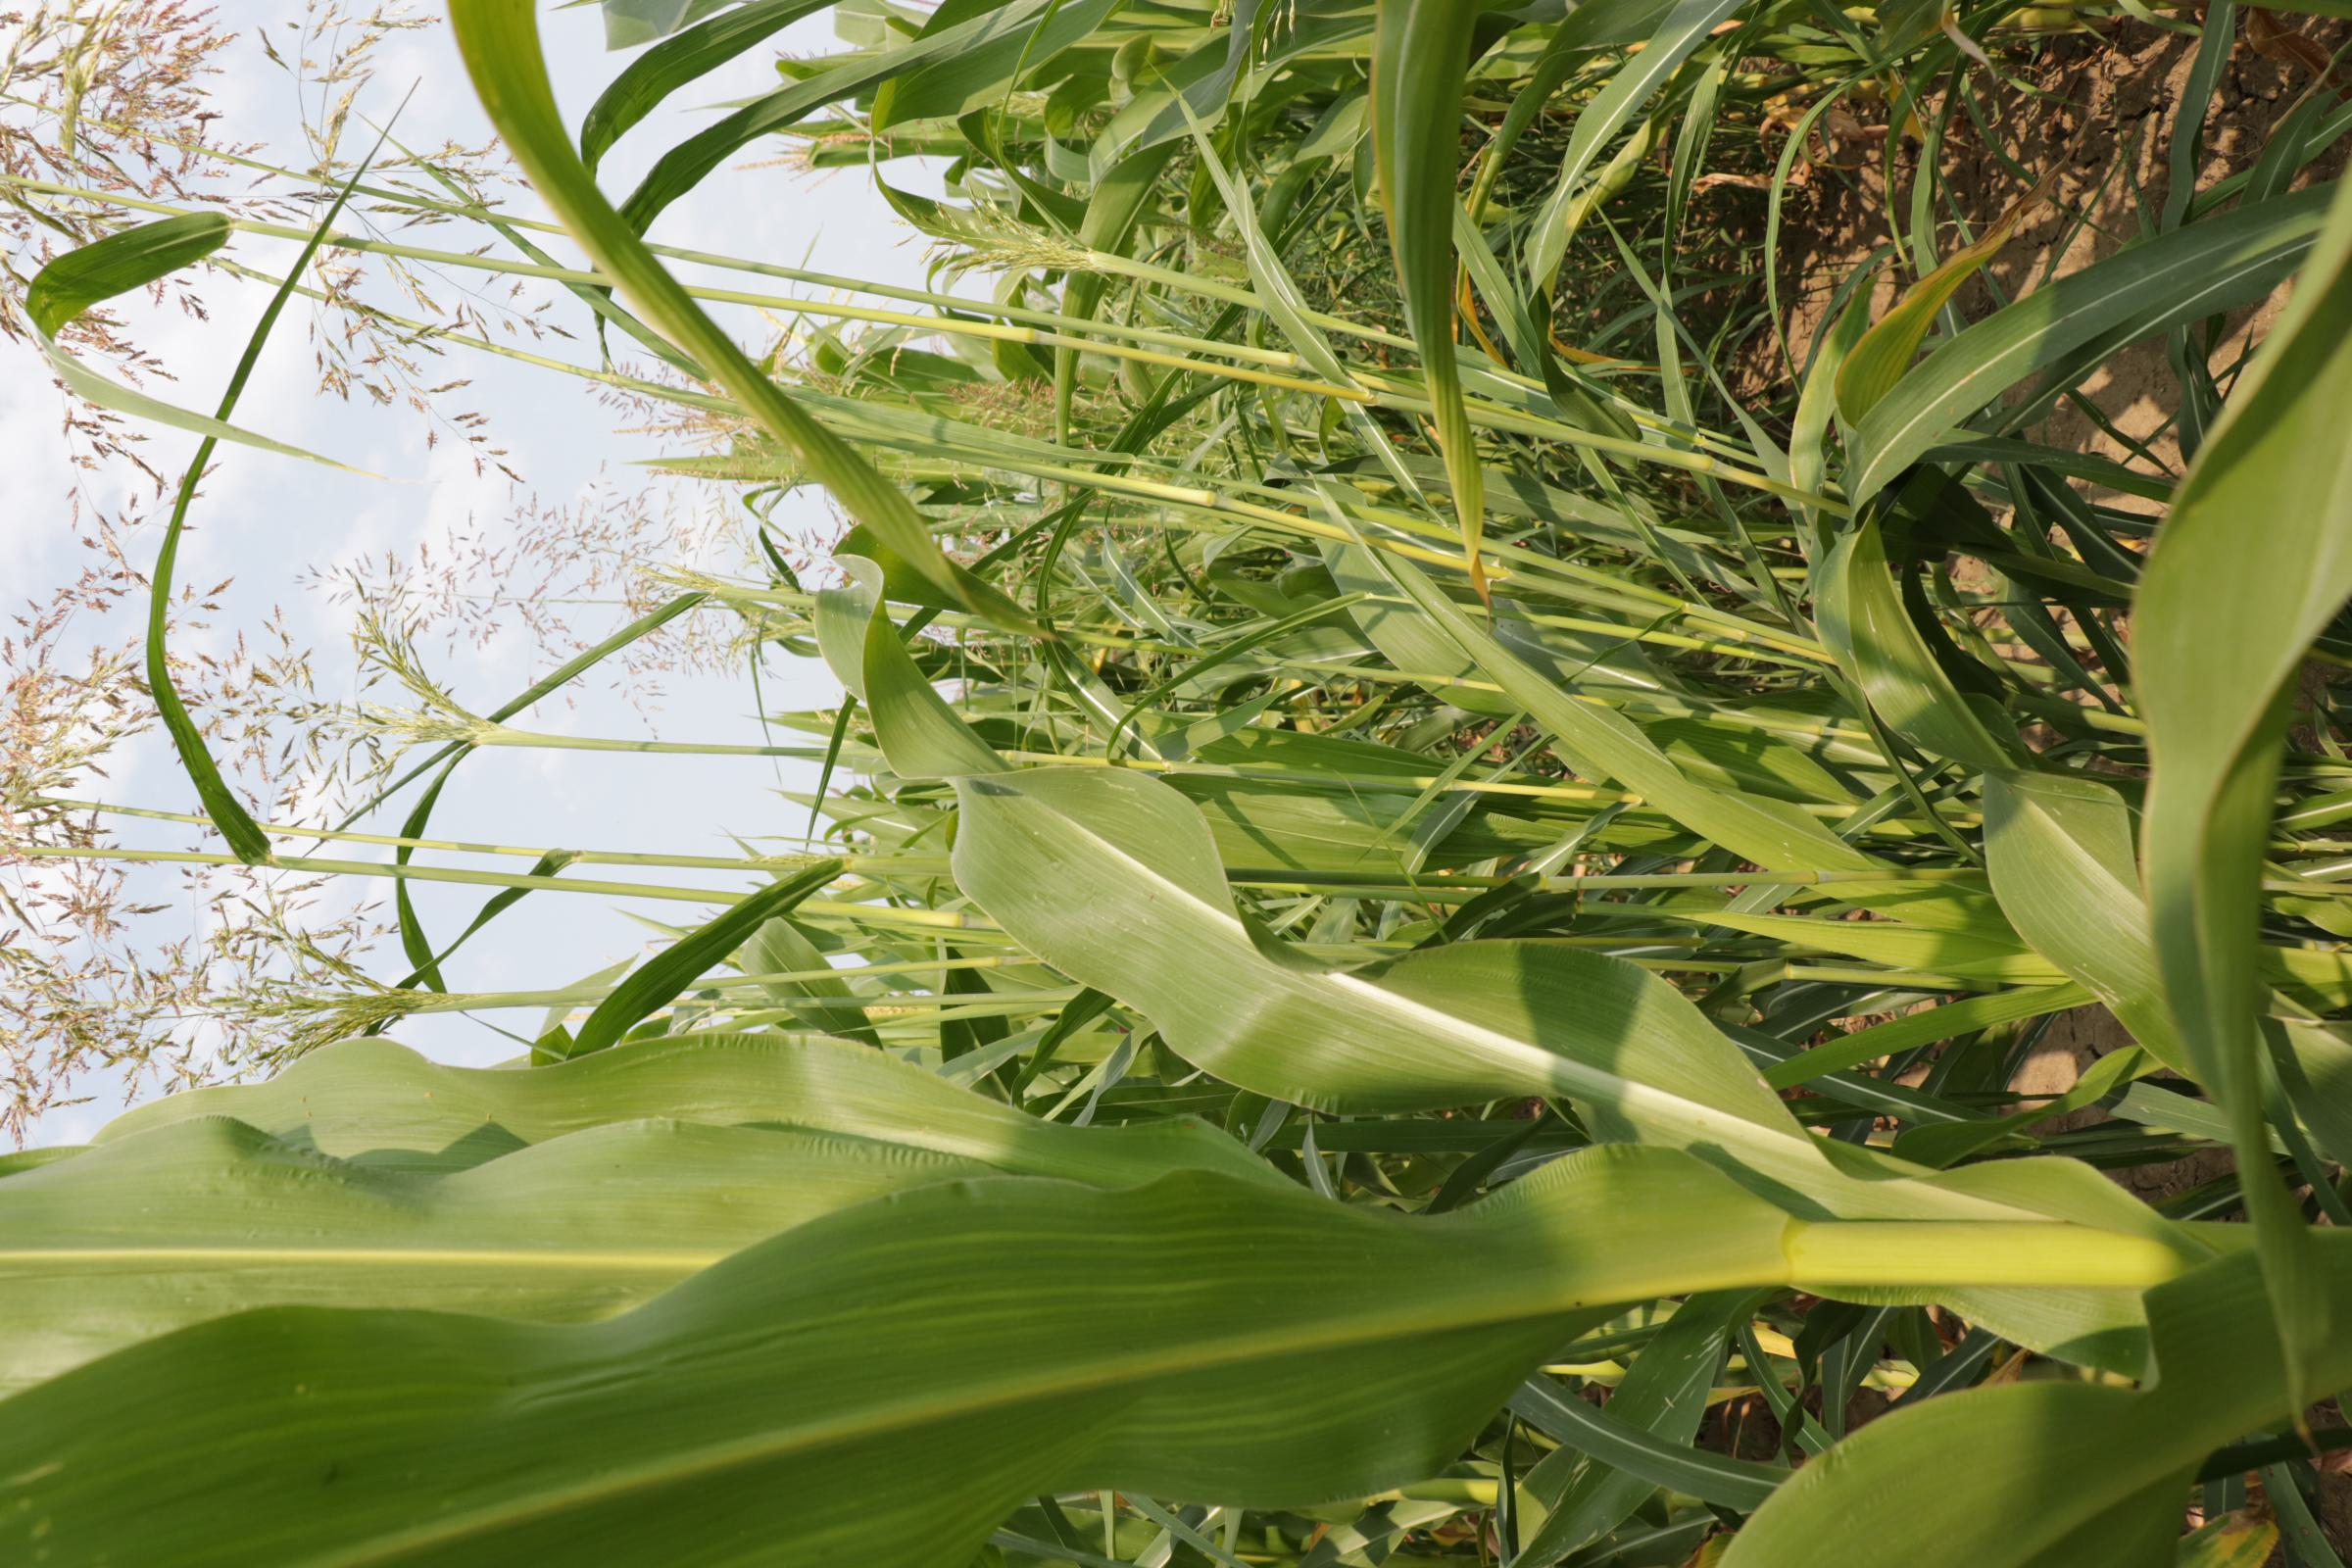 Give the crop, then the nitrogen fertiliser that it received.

maize, full nitrogen fertilisation
